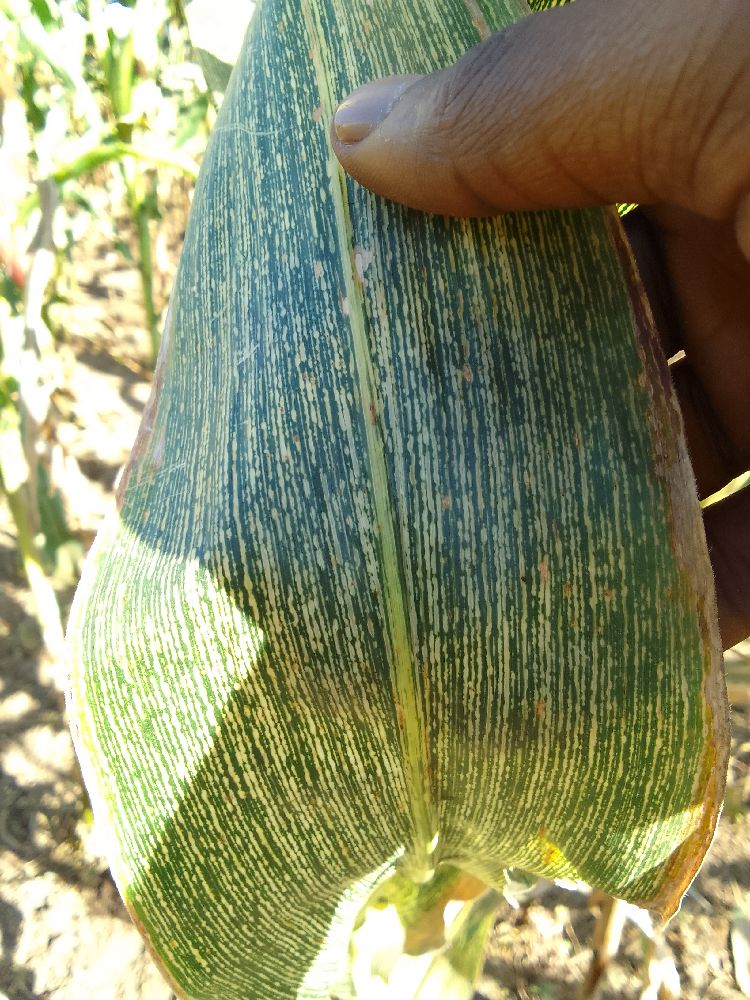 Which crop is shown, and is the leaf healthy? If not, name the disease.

maize, maize streak virus
